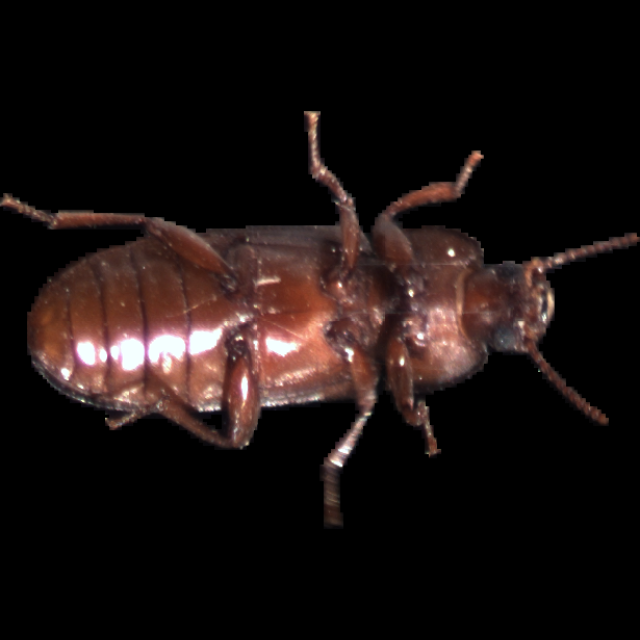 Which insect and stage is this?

mealworm beetle
